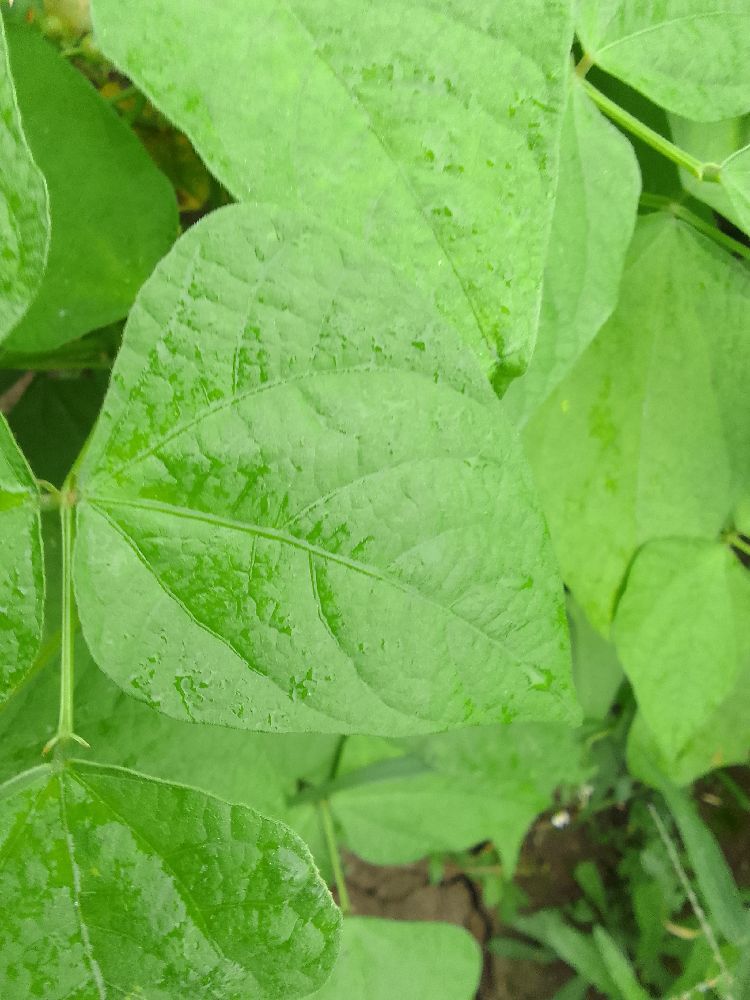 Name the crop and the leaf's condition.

common bean, healthy
